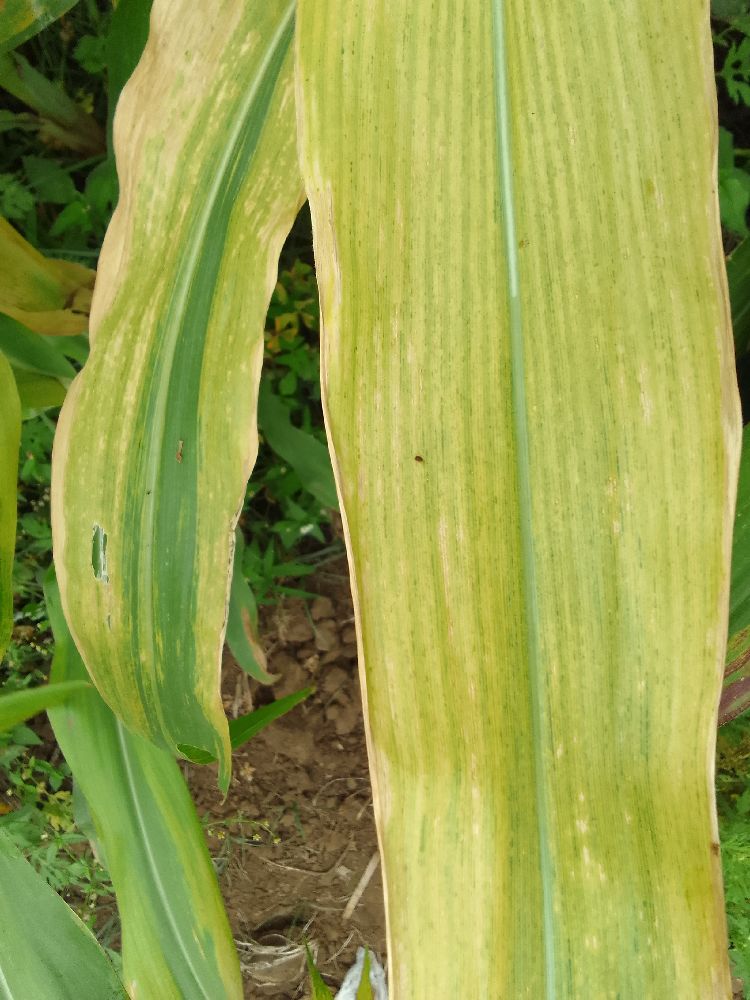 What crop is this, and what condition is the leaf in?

maize, maize lethal necrosis
